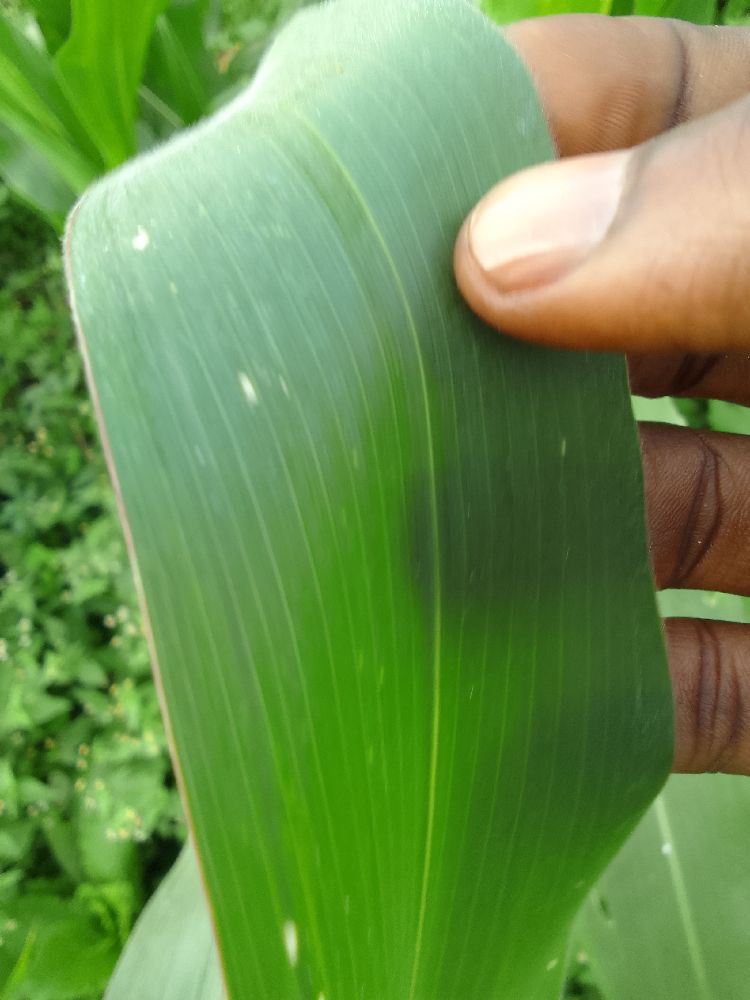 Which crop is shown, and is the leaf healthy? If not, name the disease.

maize, healthy
